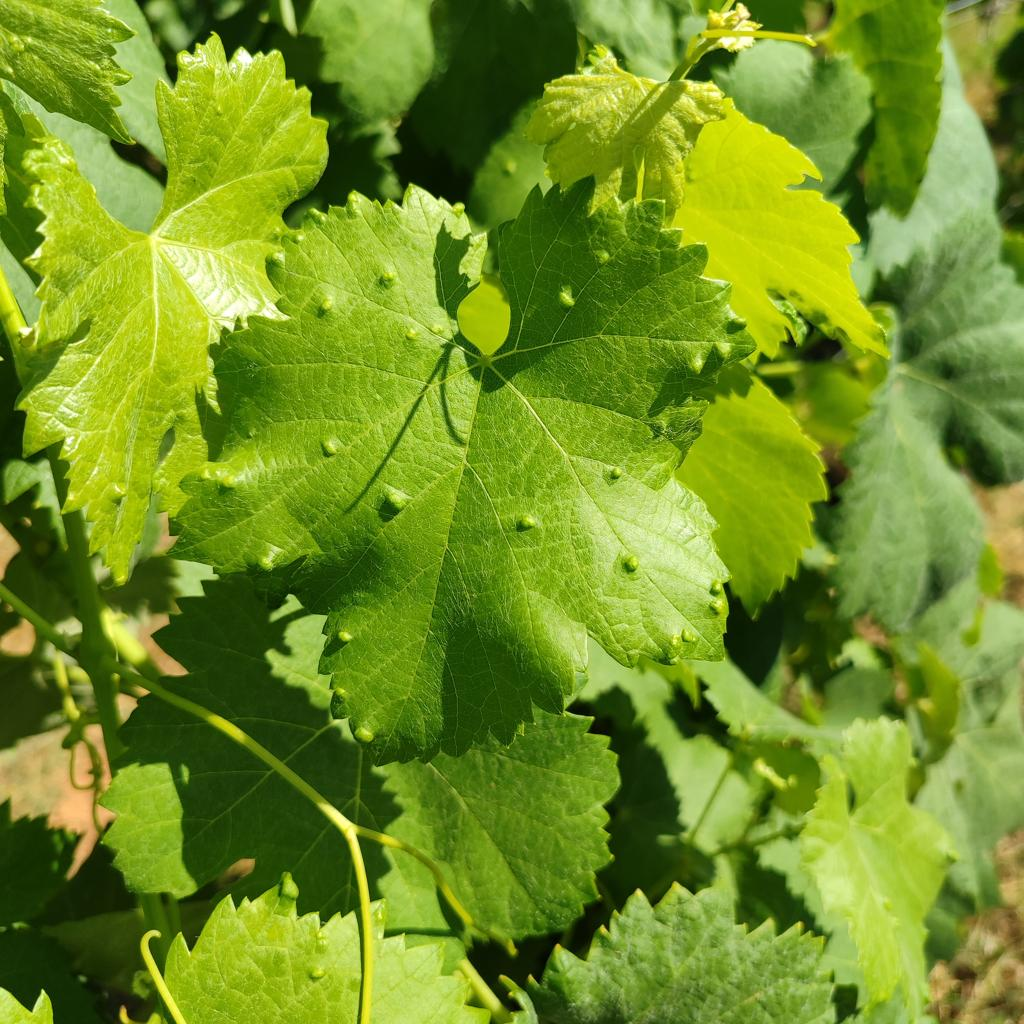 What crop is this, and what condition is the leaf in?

grapevine, erineum mite
